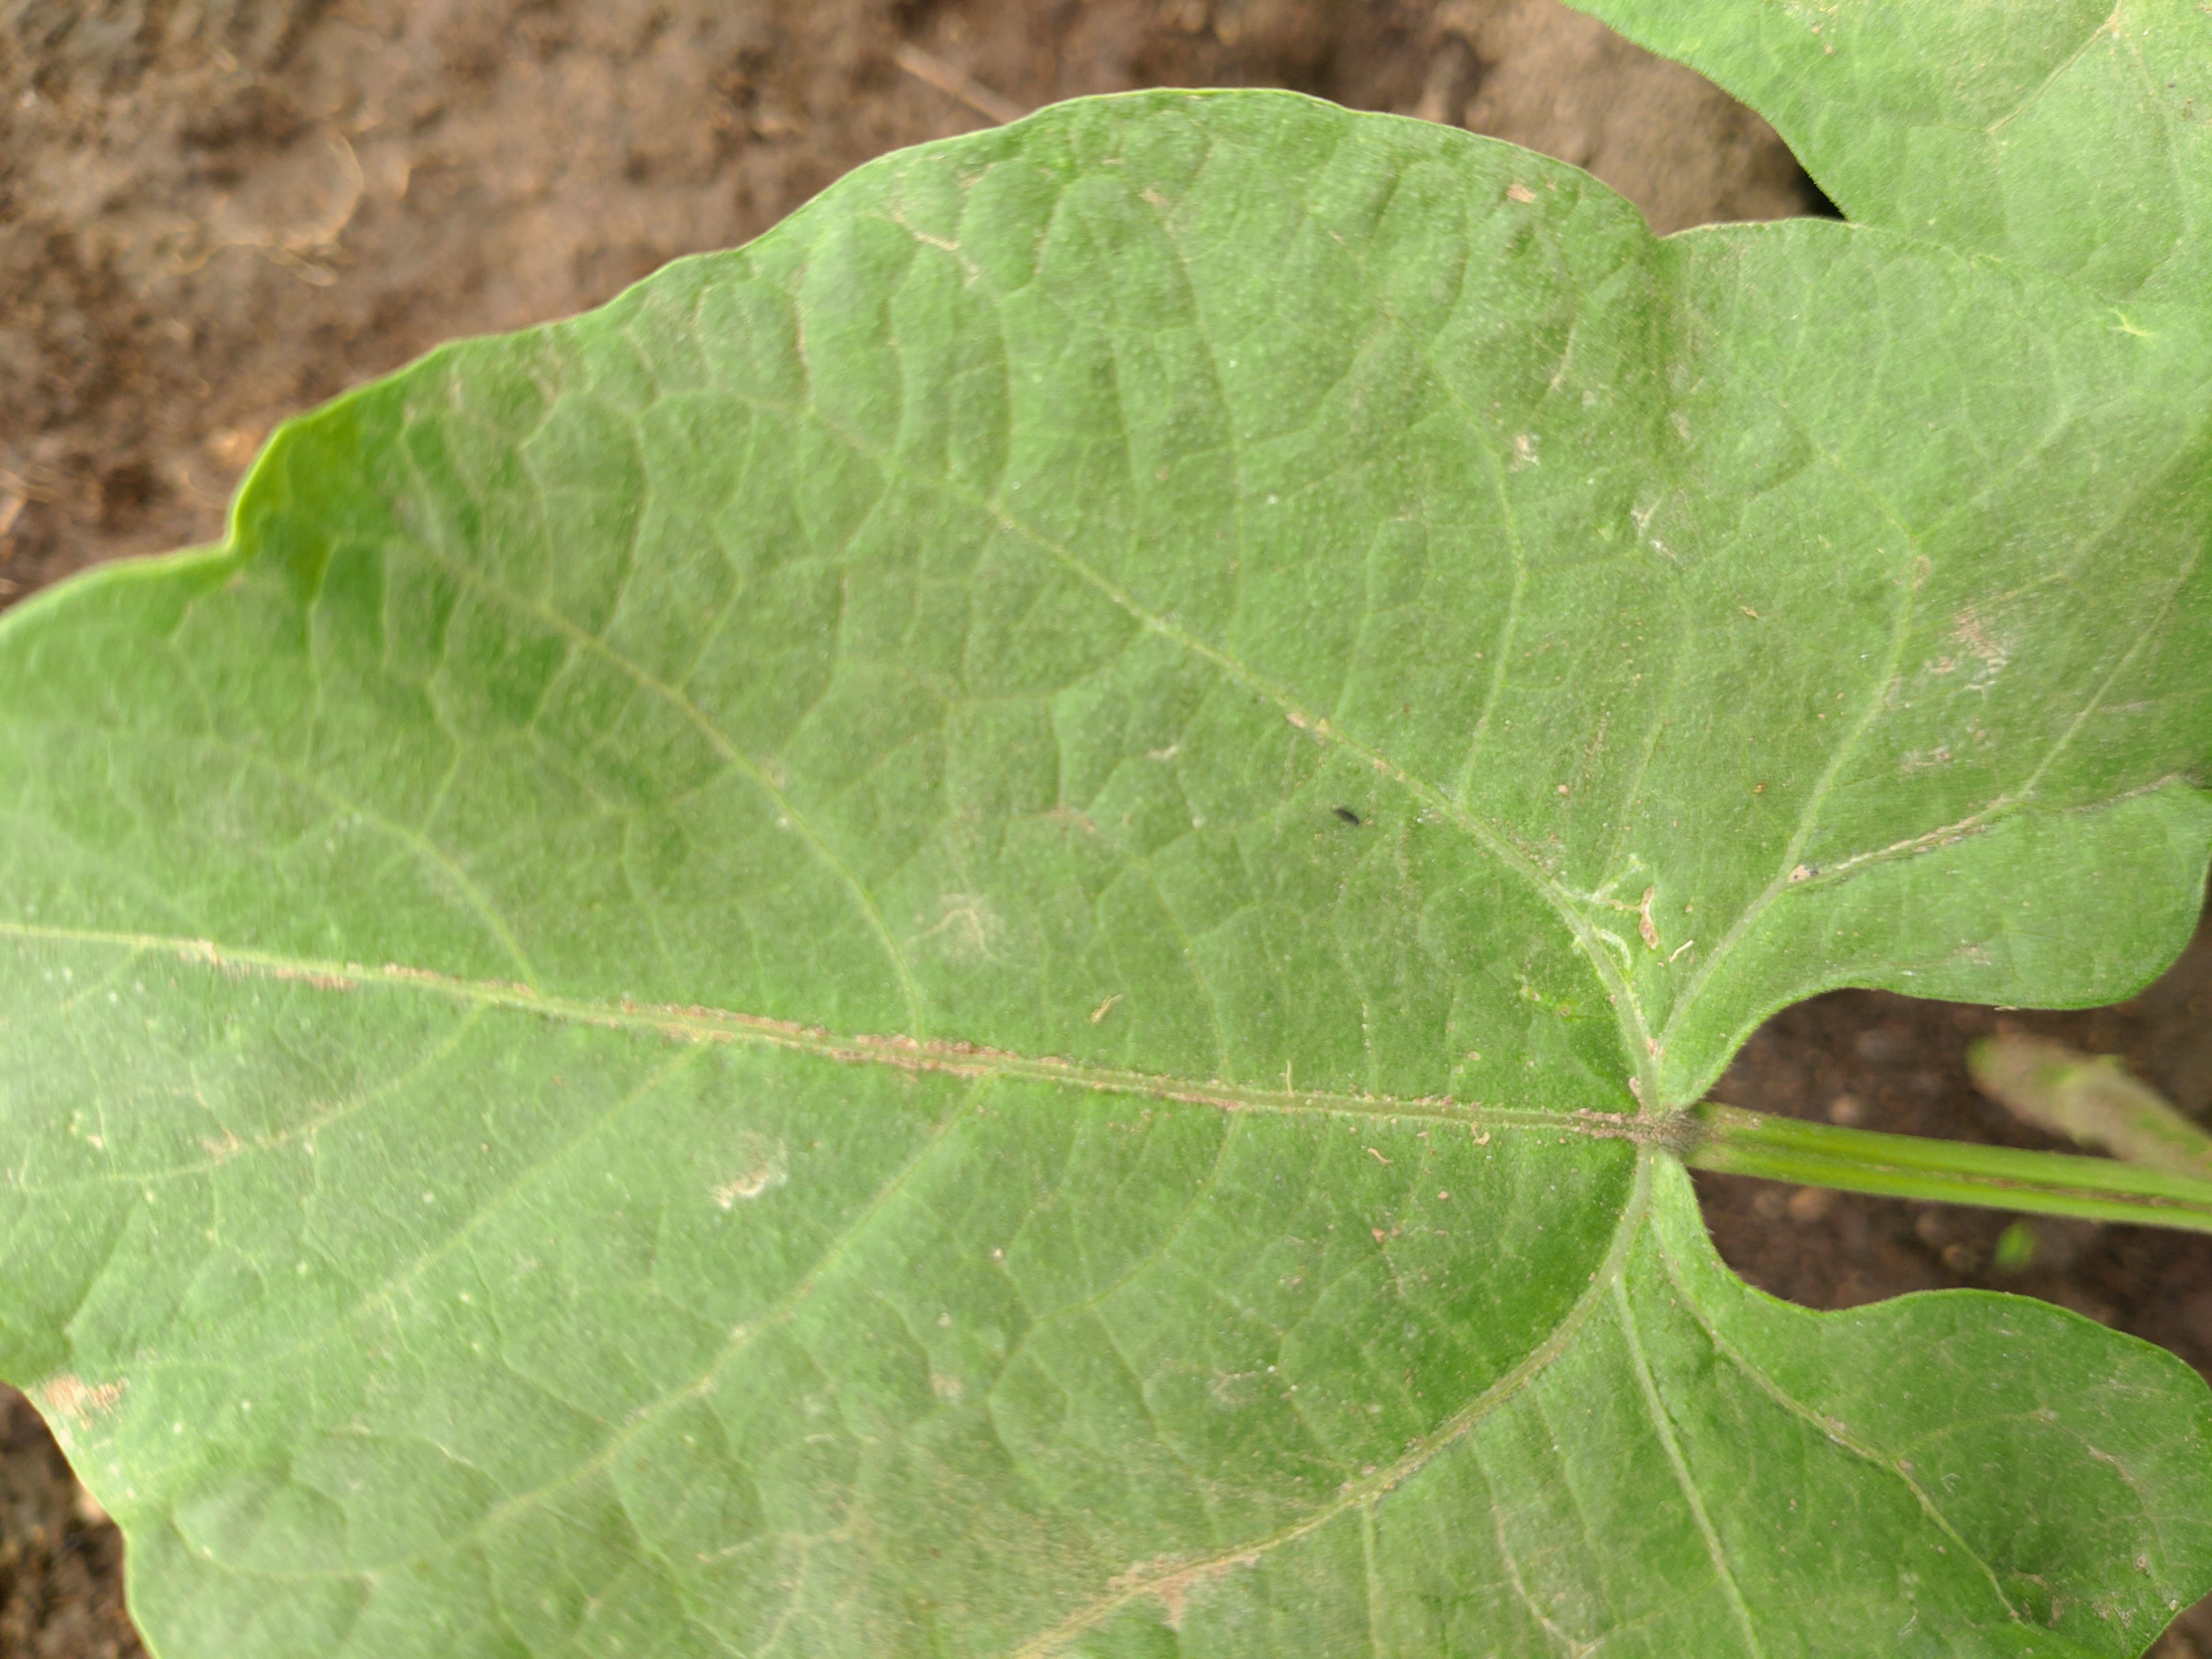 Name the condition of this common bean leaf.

healthy
